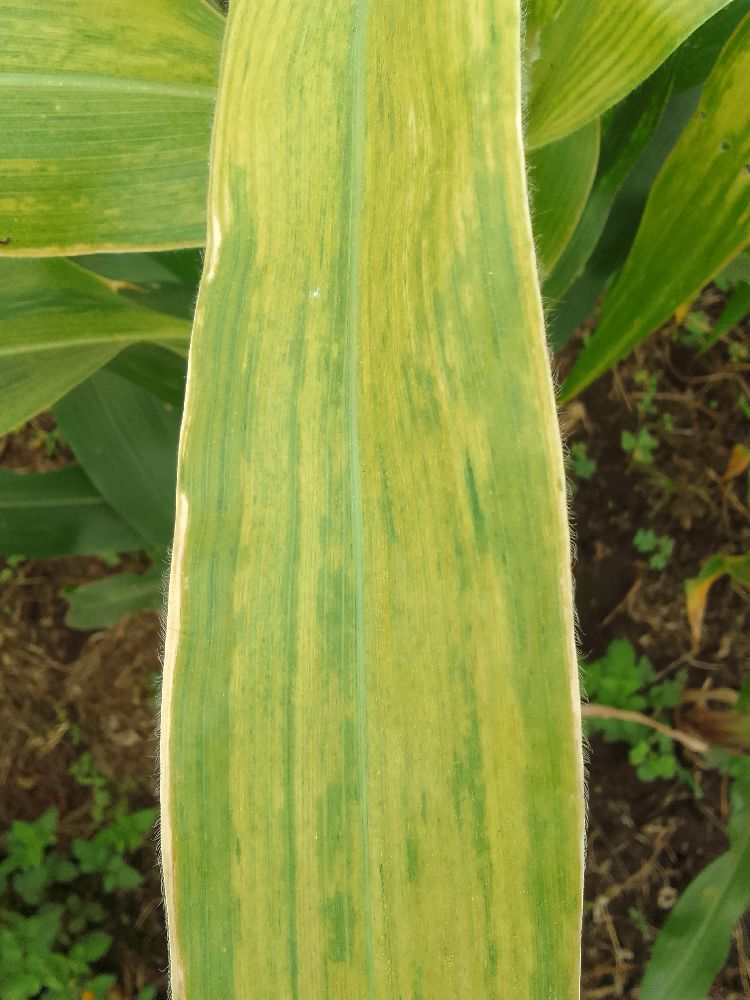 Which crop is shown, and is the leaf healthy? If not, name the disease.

maize, maize lethal necrosis
